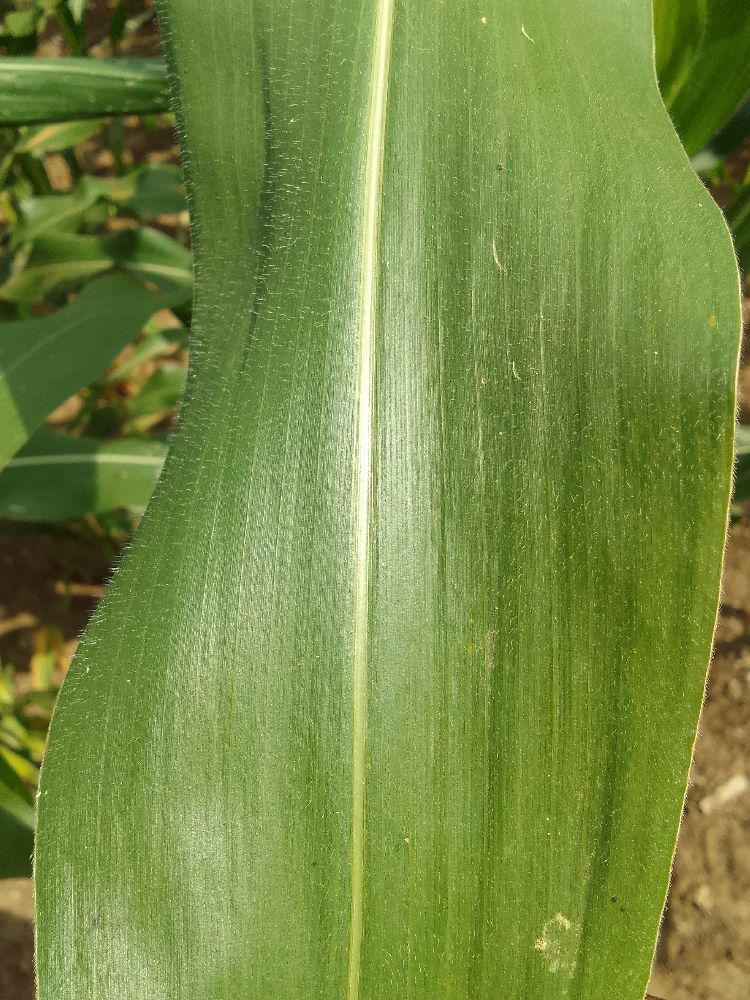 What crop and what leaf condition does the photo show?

maize, healthy
